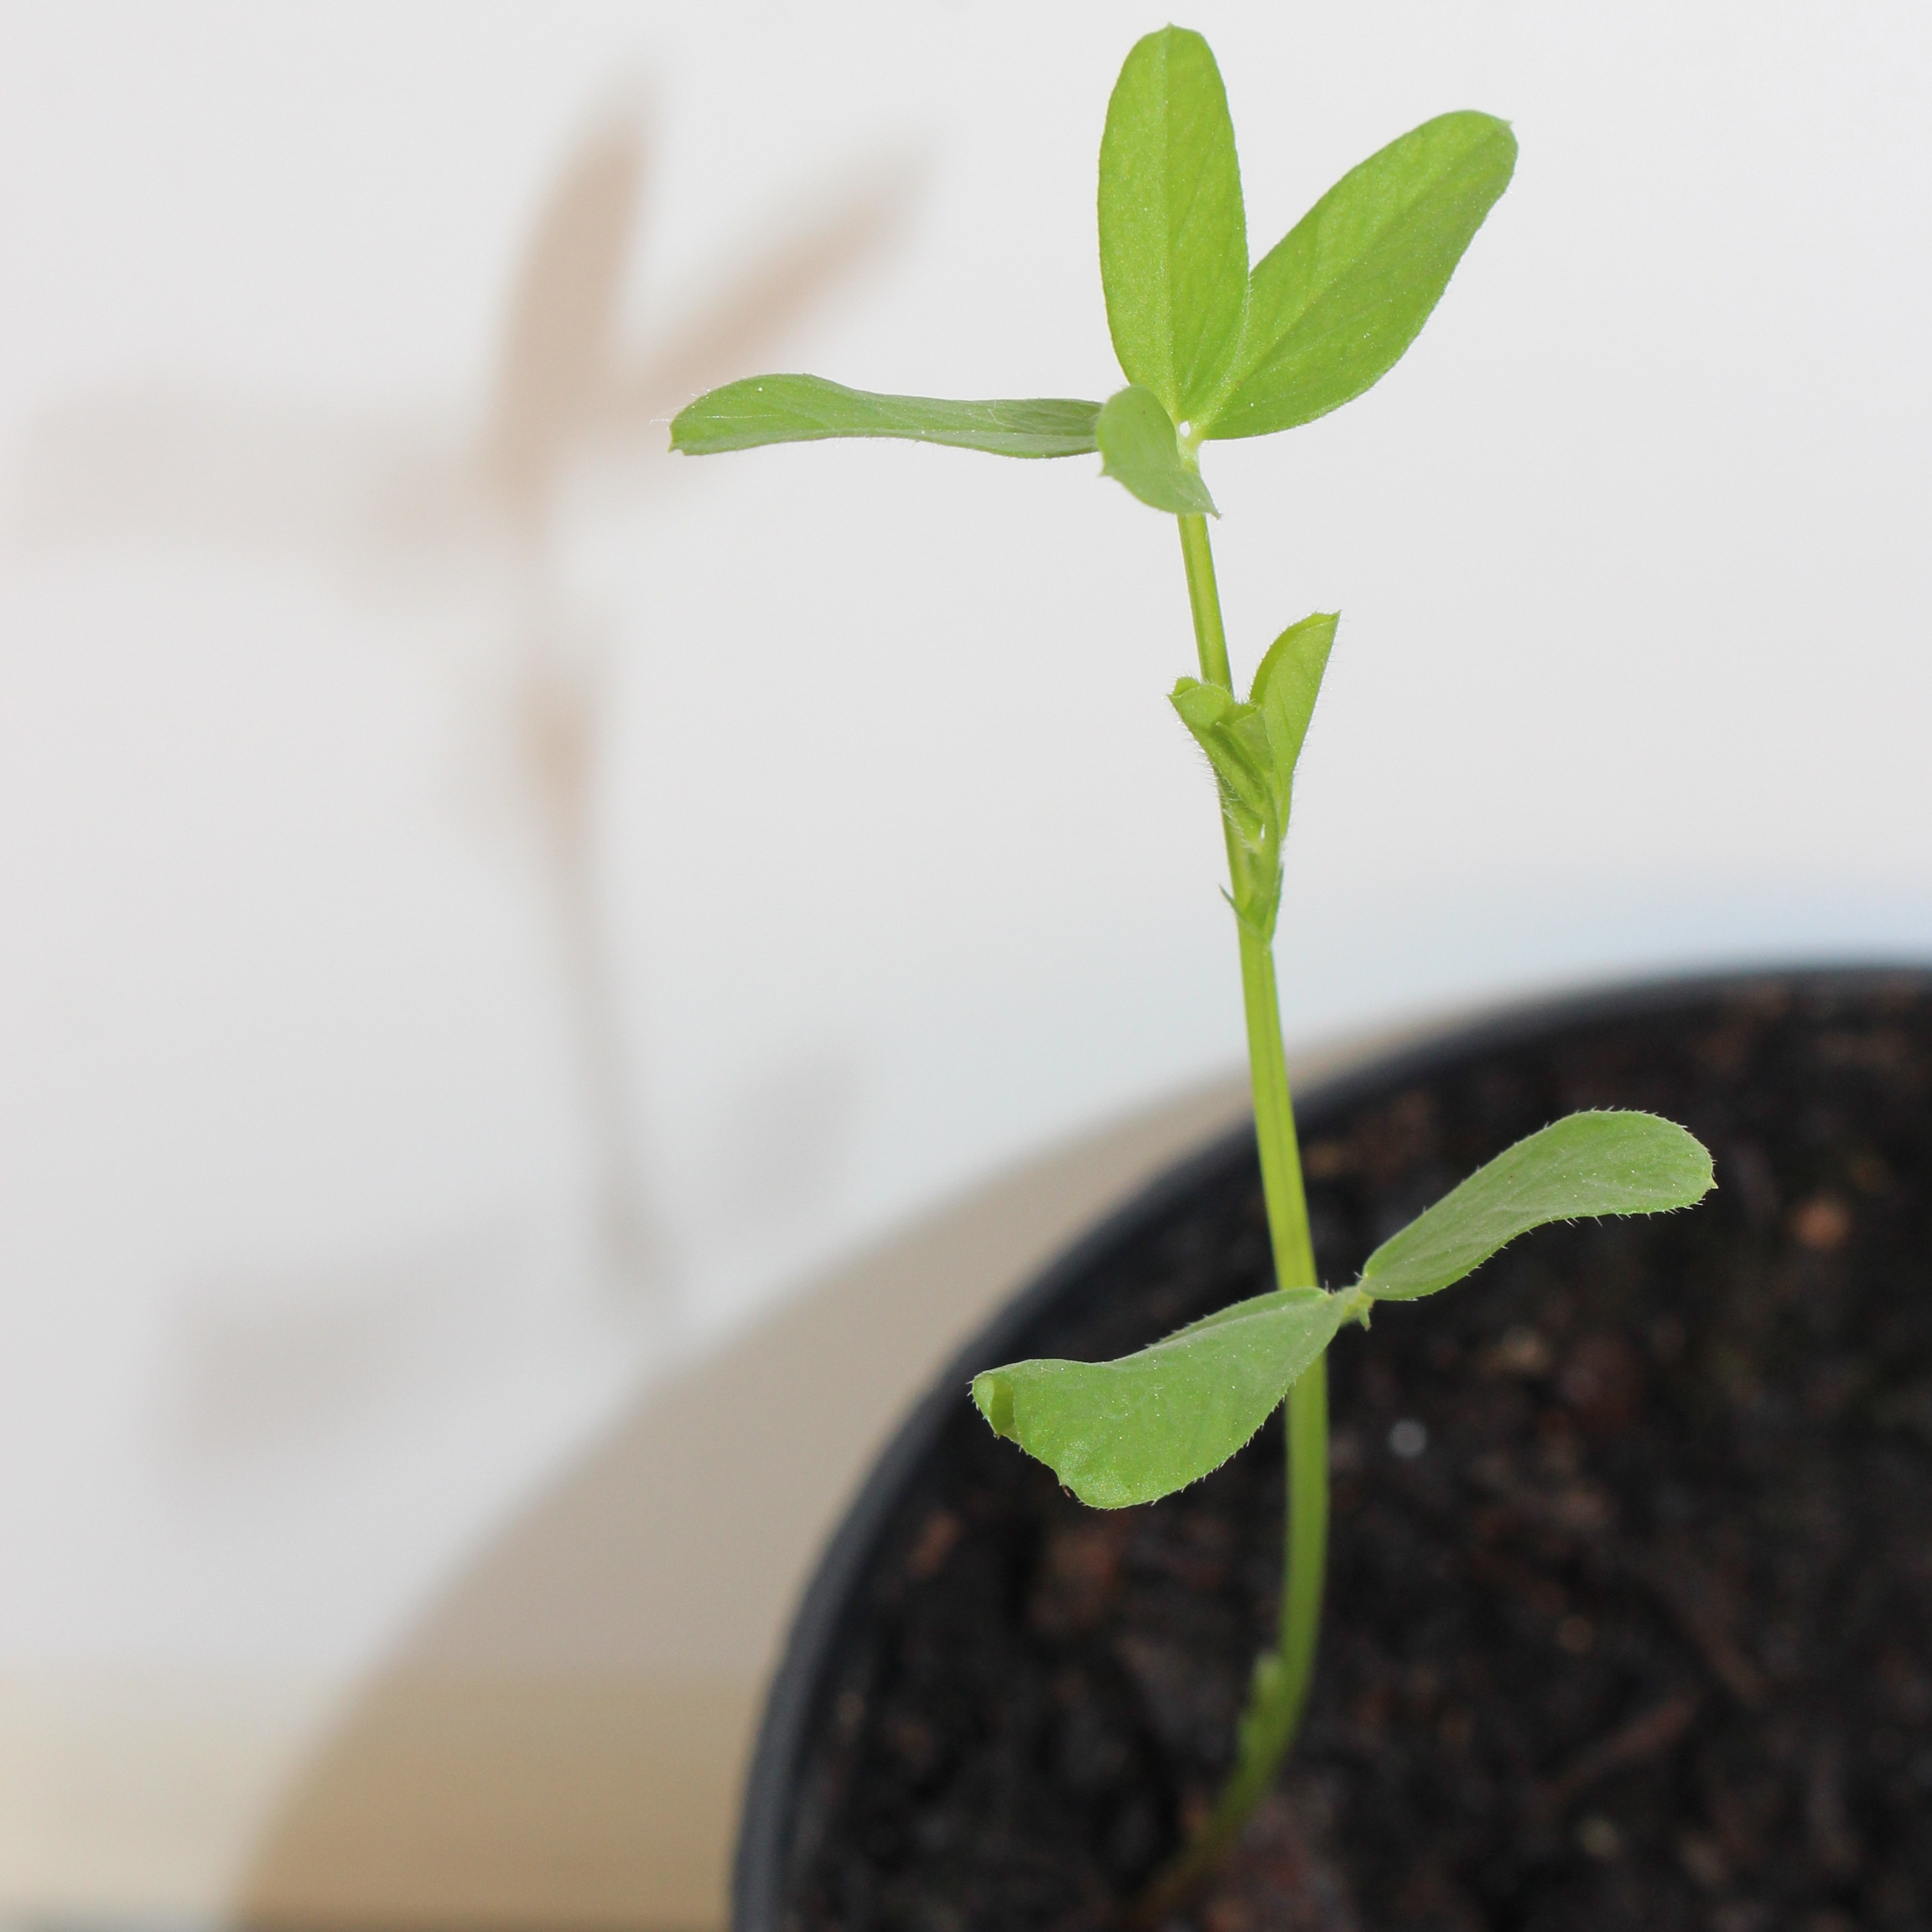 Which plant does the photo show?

Vicia sativa
